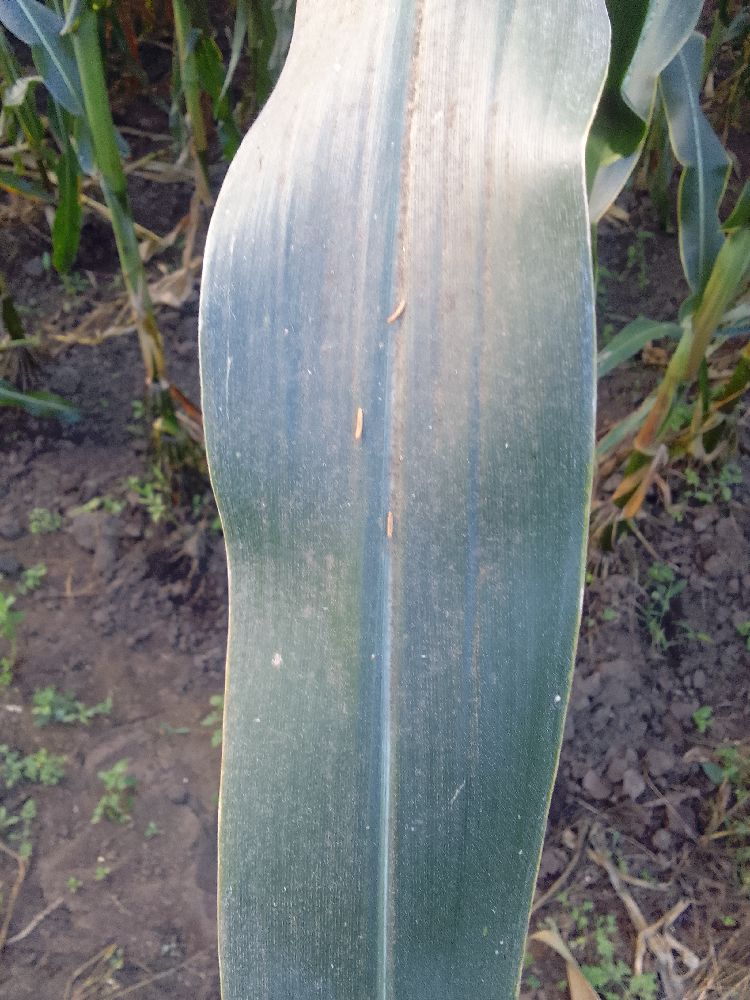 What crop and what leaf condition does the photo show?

maize, healthy
